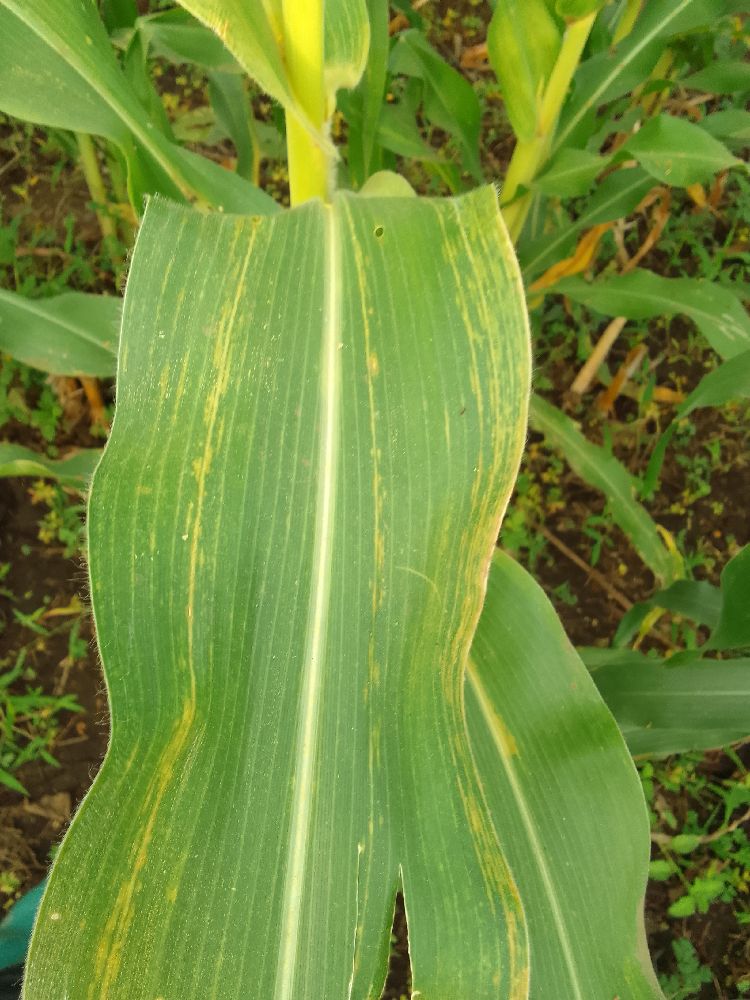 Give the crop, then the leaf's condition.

maize, maize lethal necrosis
